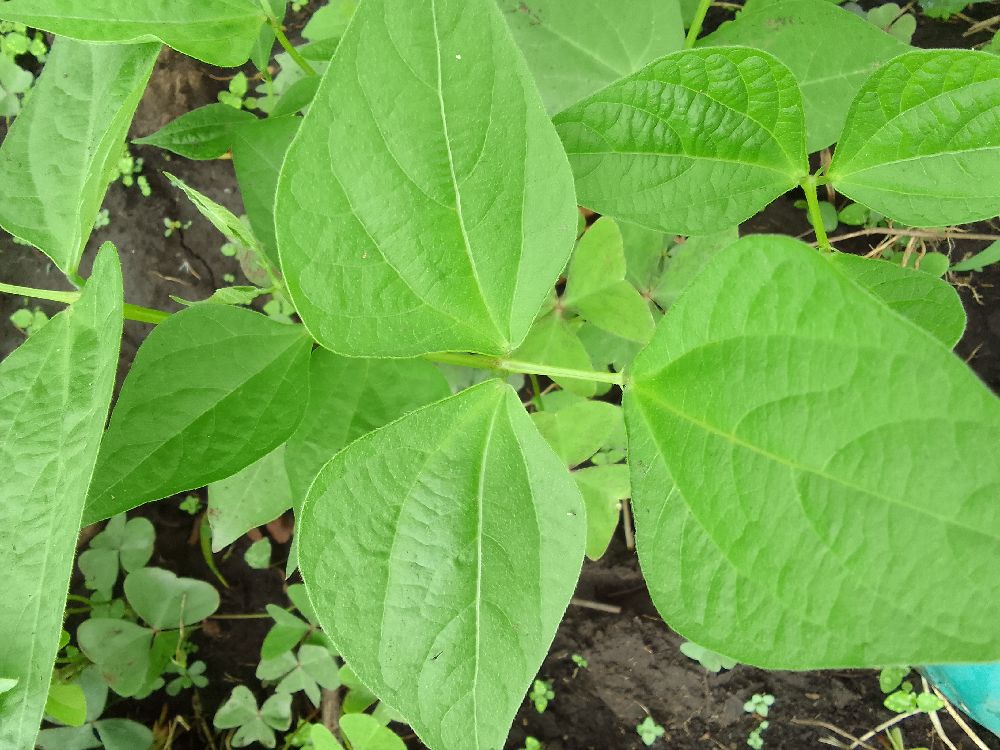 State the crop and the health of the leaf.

common bean, healthy
